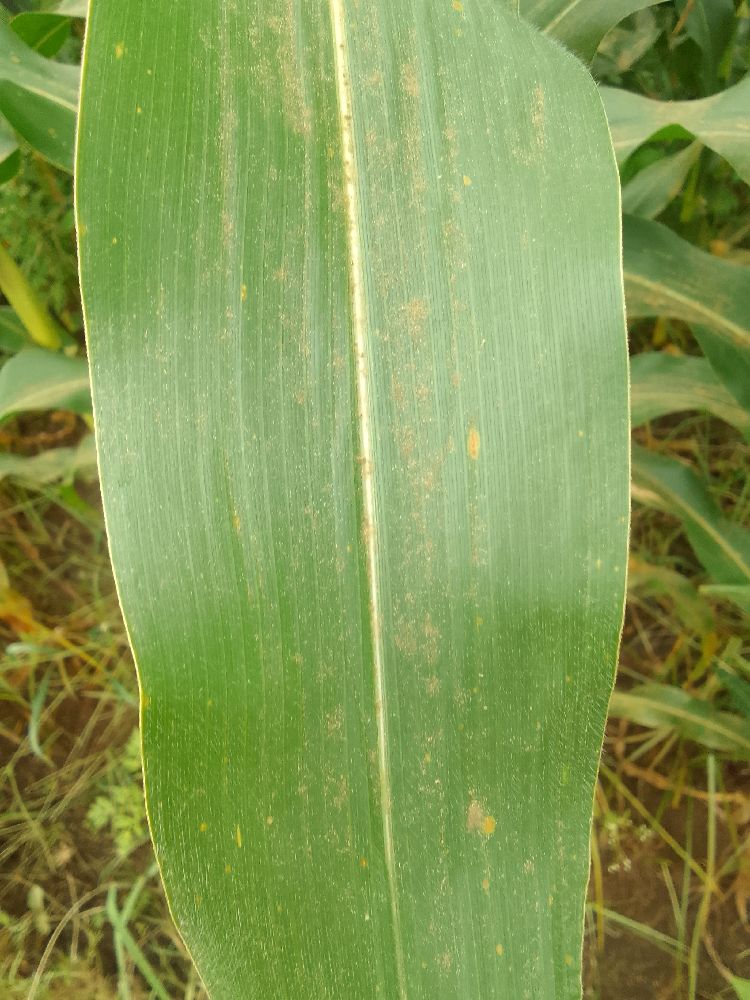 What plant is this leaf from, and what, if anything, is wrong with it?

maize, healthy
